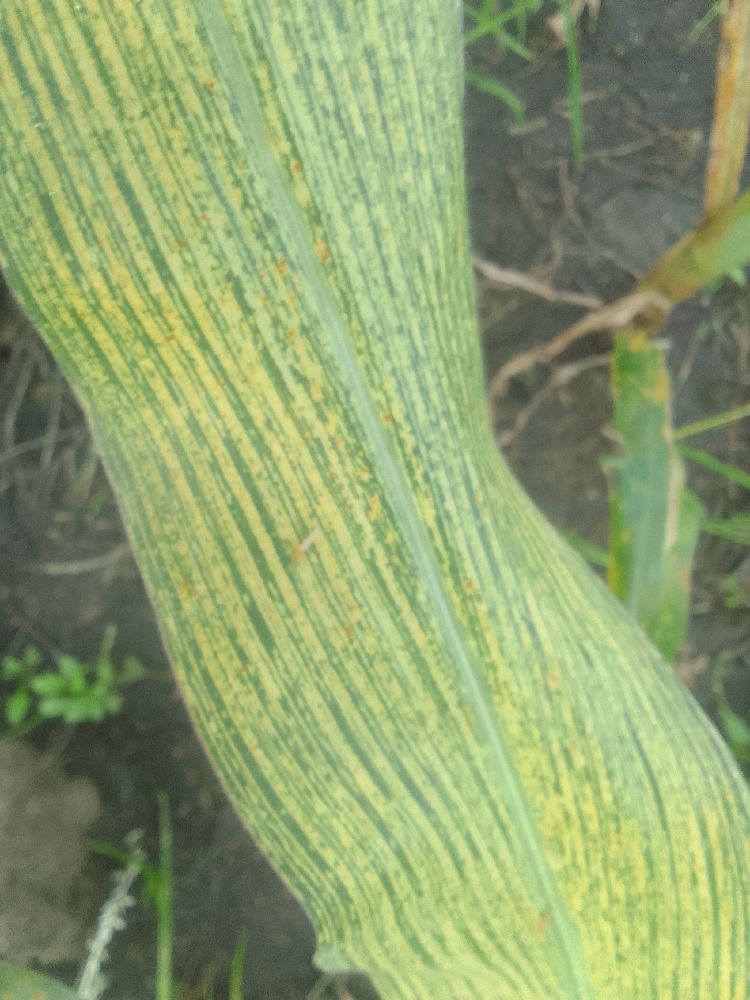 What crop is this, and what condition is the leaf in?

maize, maize streak virus
